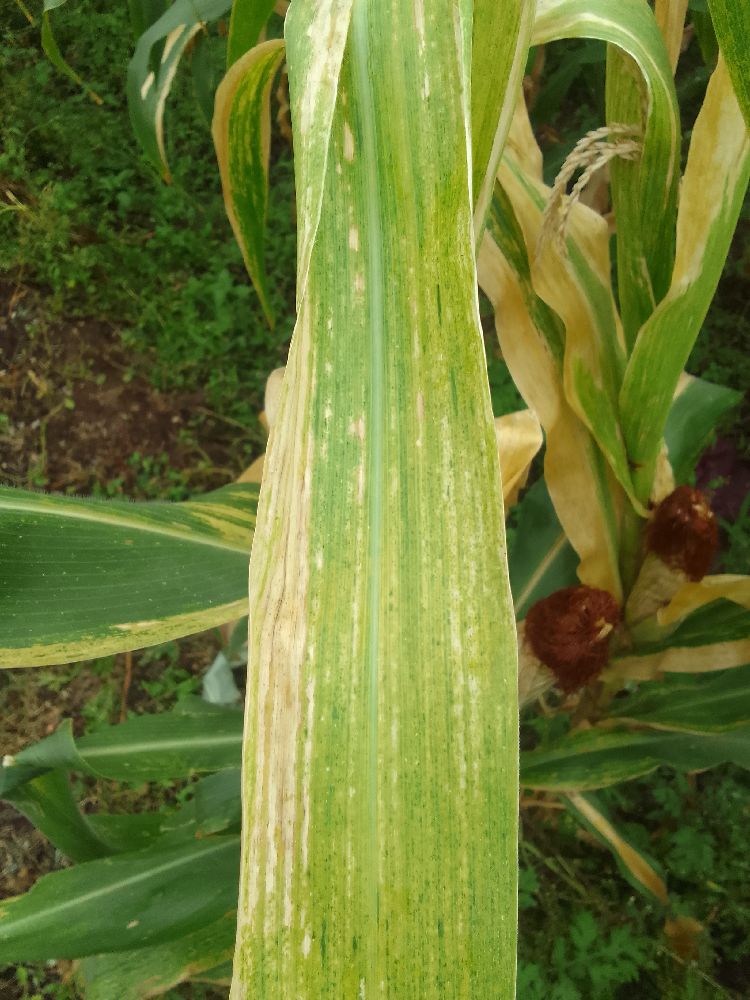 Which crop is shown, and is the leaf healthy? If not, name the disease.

maize, maize lethal necrosis
